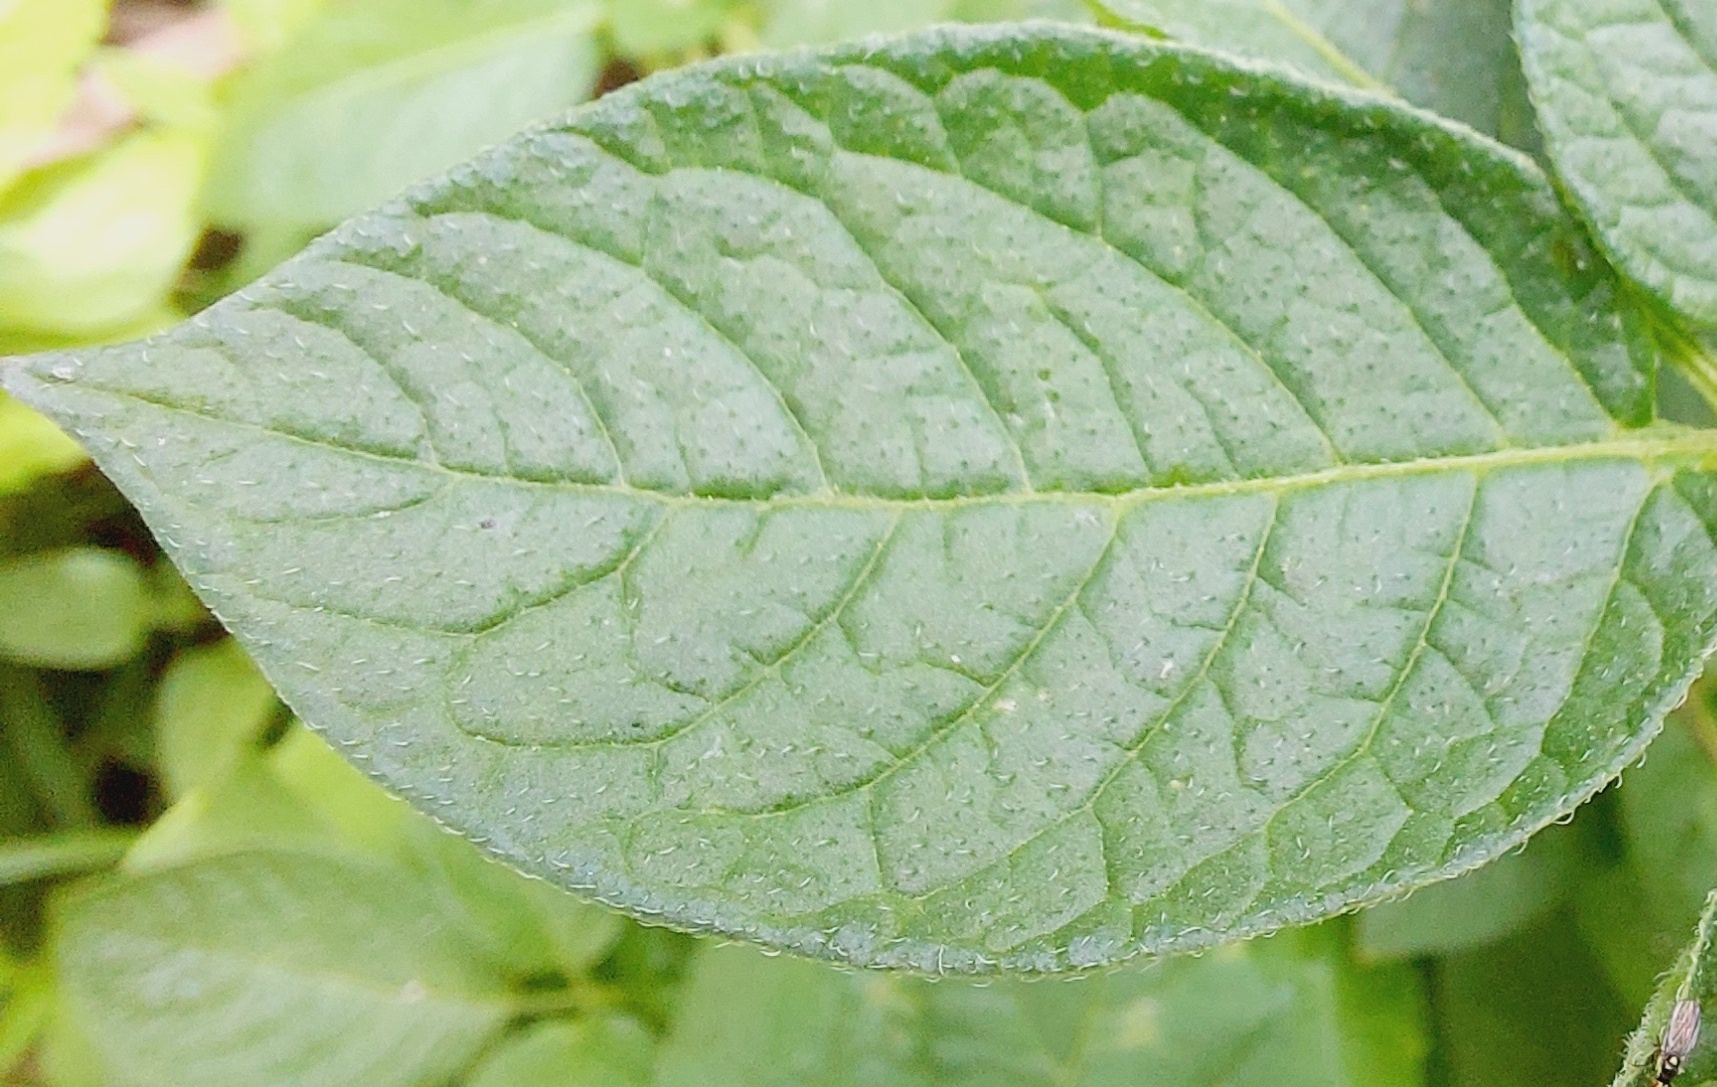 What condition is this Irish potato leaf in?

healthy
